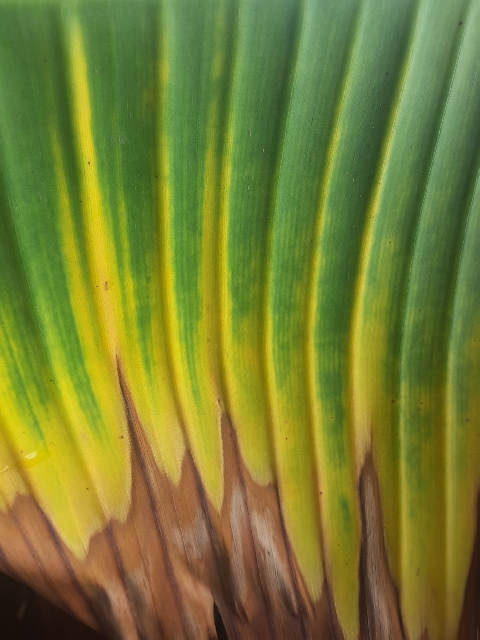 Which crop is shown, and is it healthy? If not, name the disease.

banana, fusarium wilt race 1
